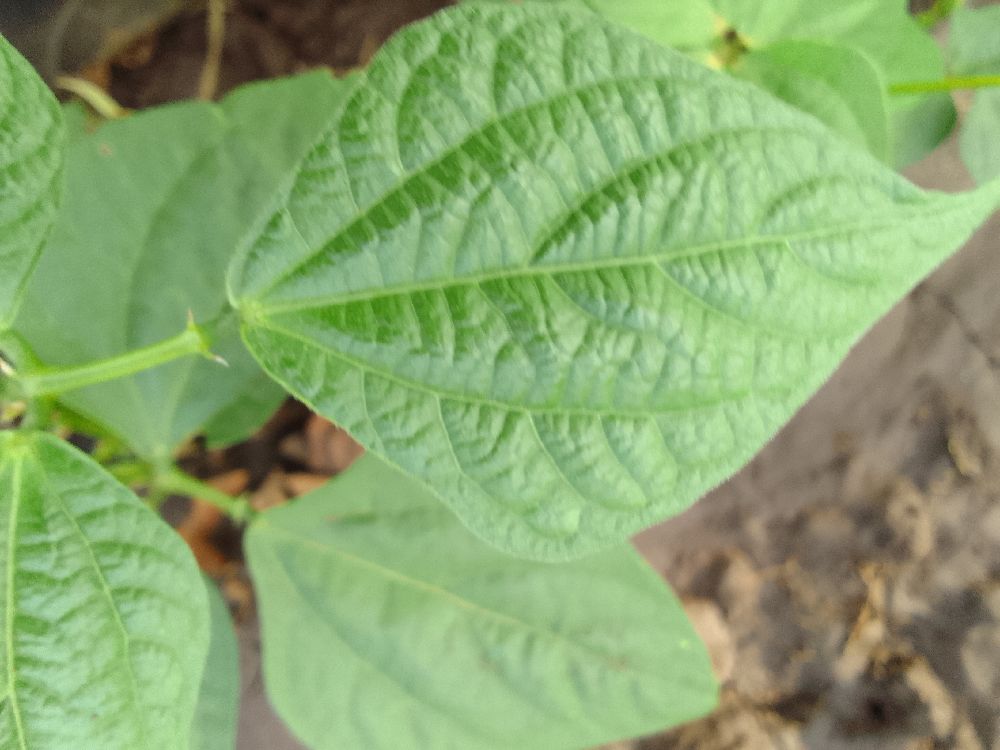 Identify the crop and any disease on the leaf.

common bean, healthy
